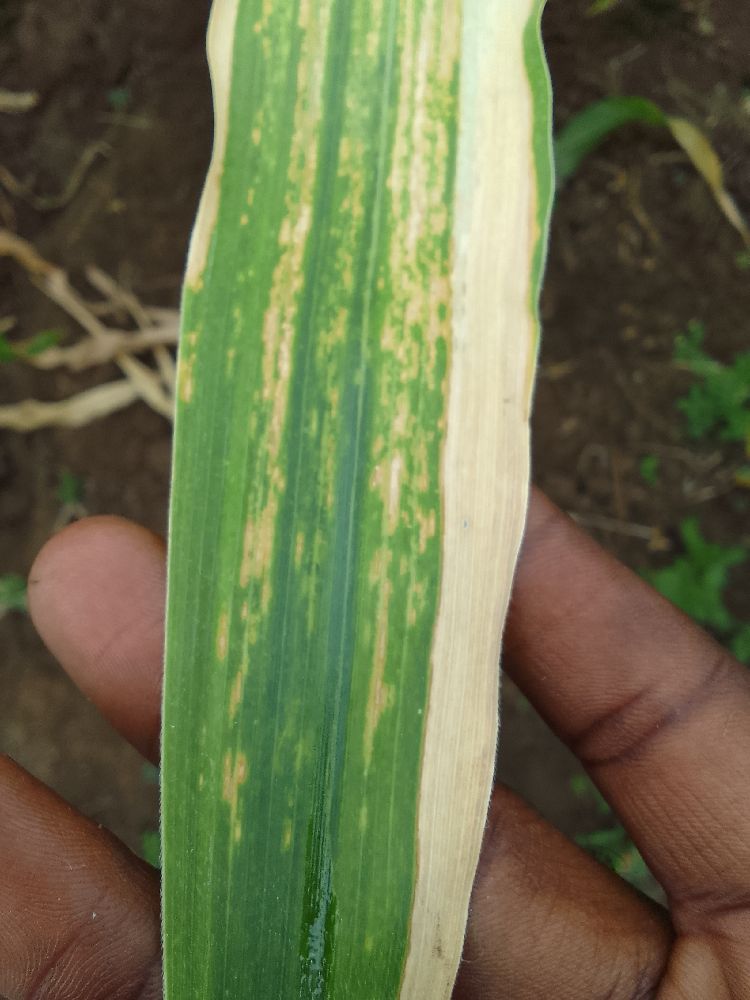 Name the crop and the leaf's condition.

maize, maize lethal necrosis
